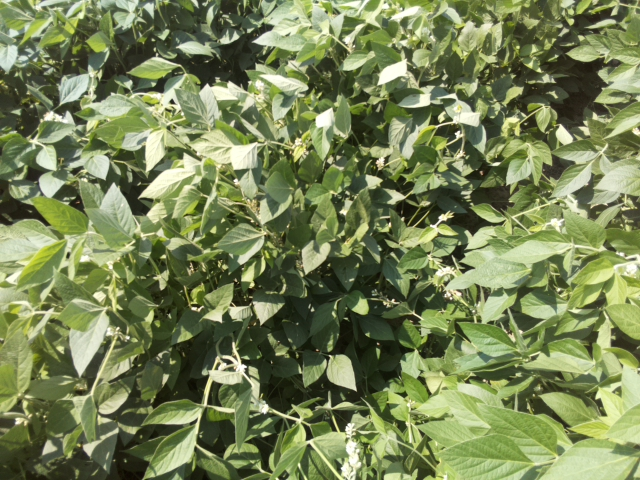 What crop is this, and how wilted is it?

soybean, leaves with no wilting
